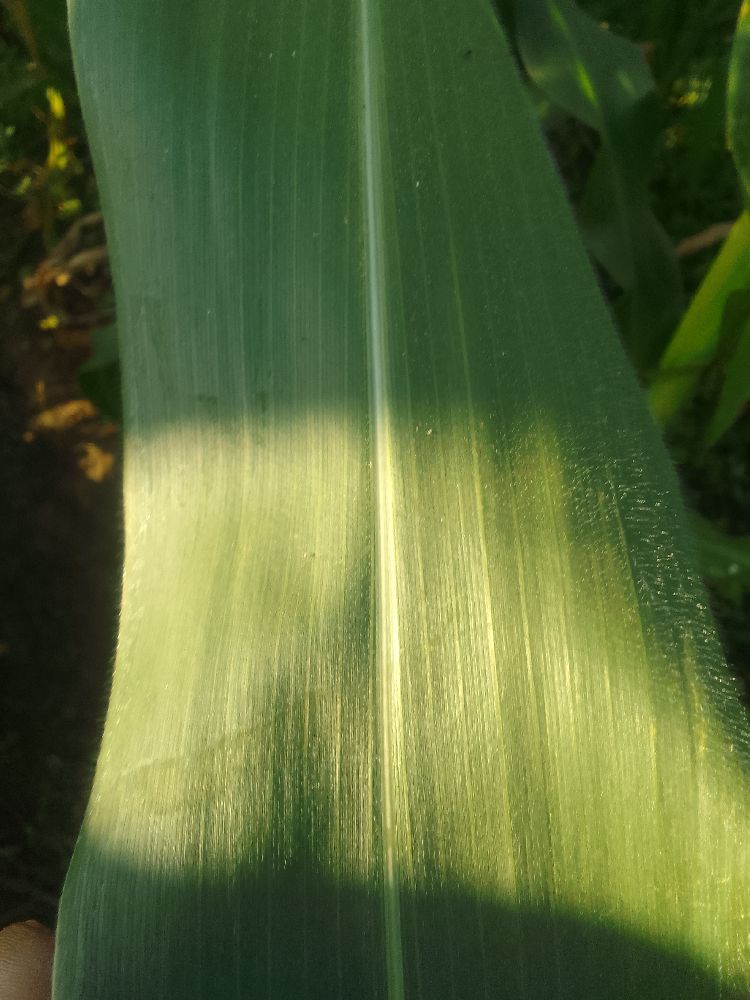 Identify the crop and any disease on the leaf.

maize, healthy
